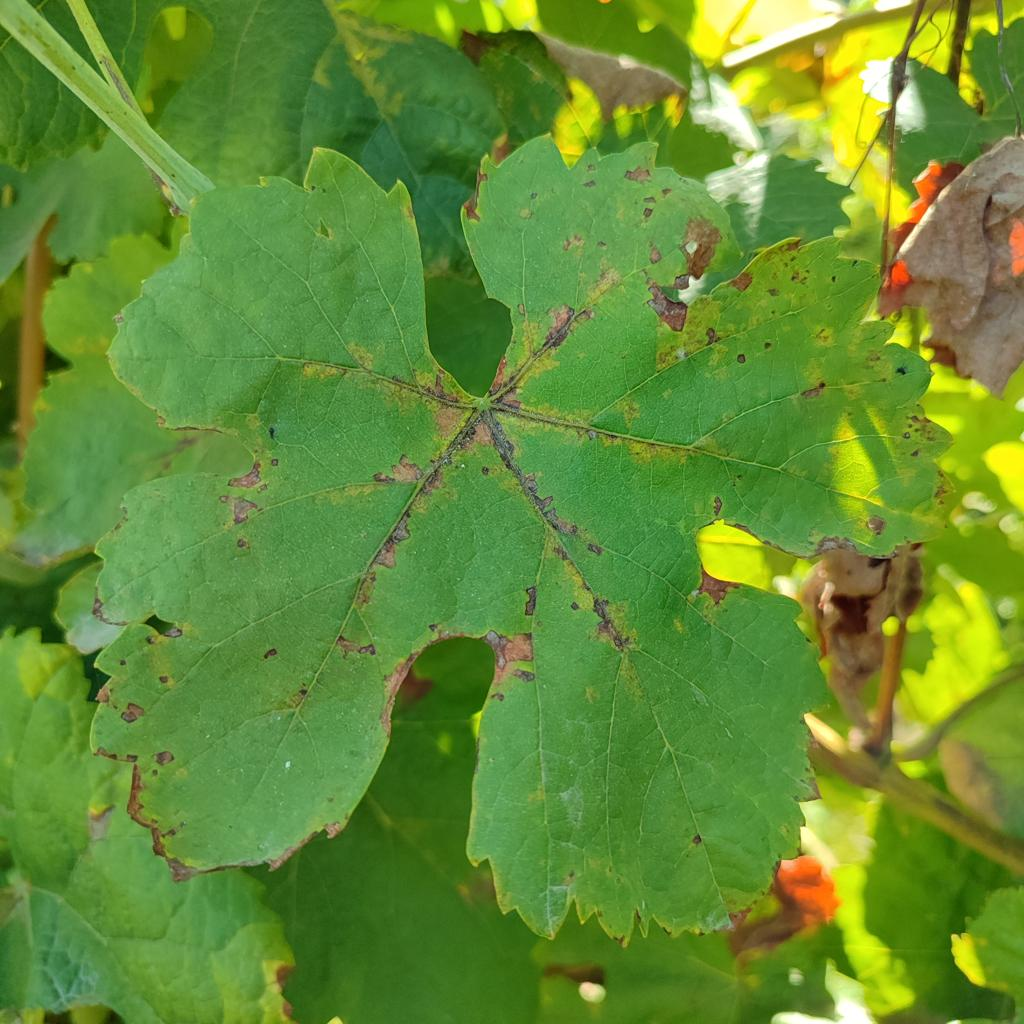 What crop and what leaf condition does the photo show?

grapevine, downy mildew
